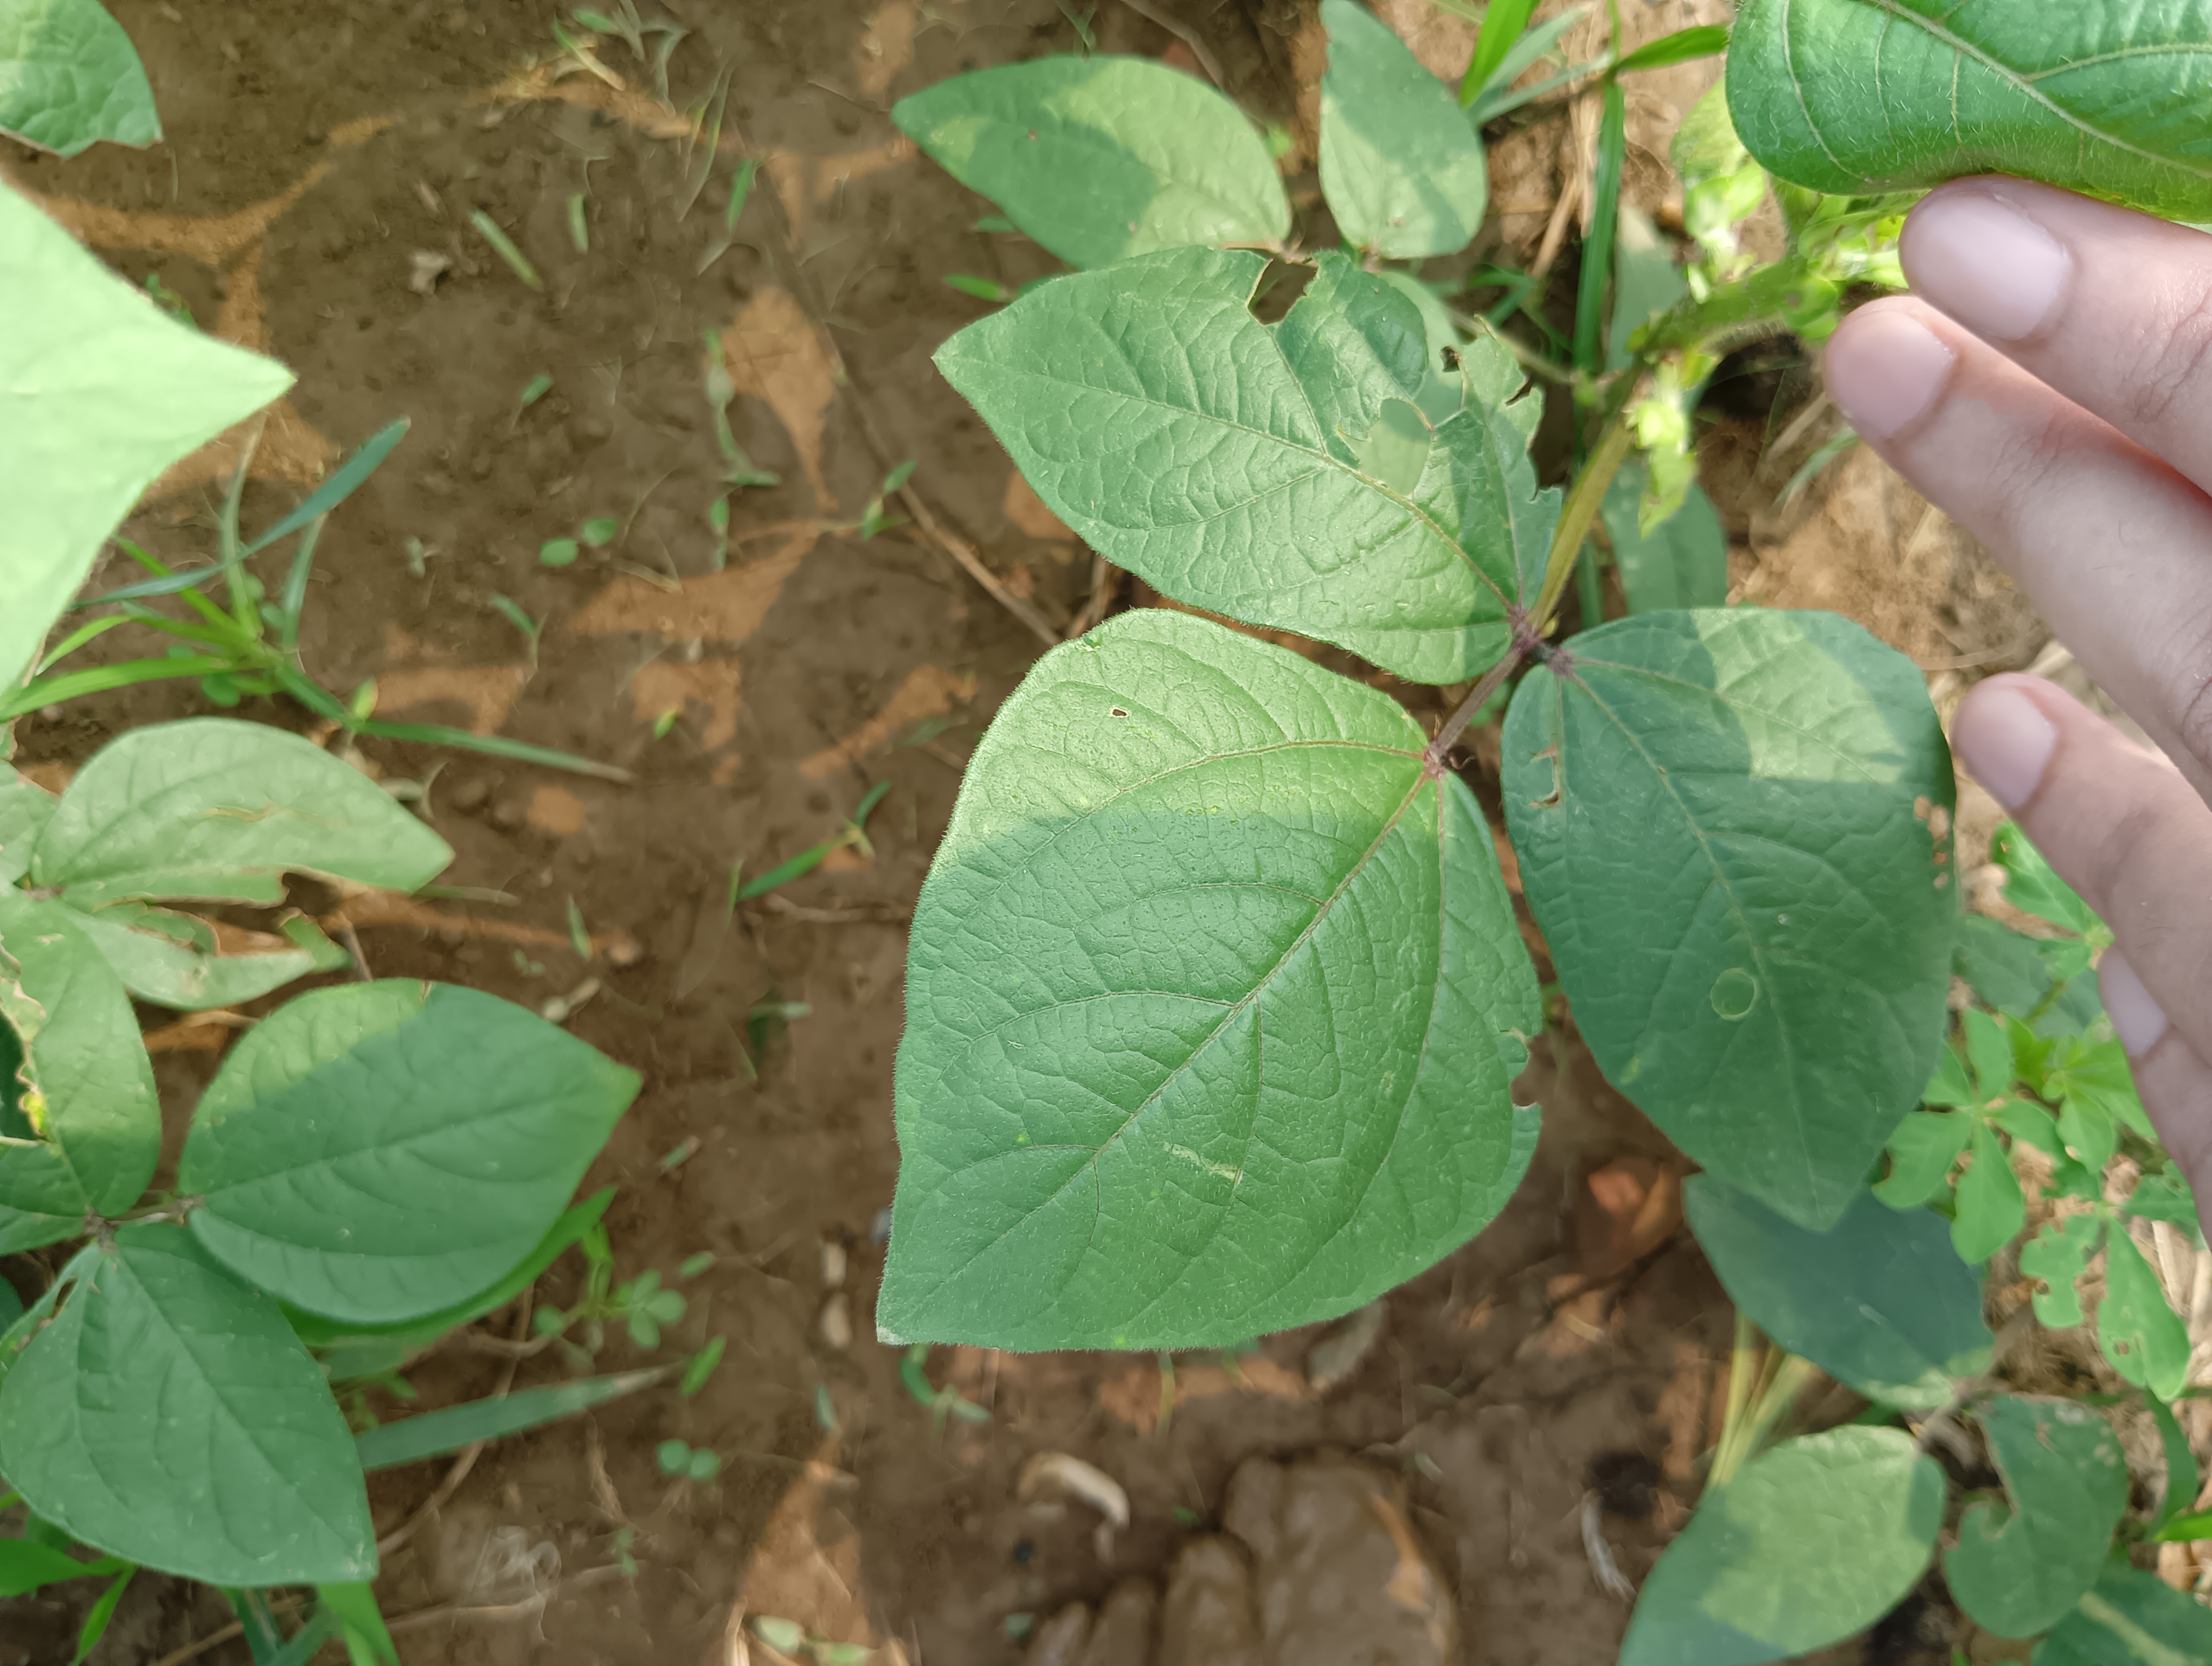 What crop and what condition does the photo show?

mungbean, healthy
